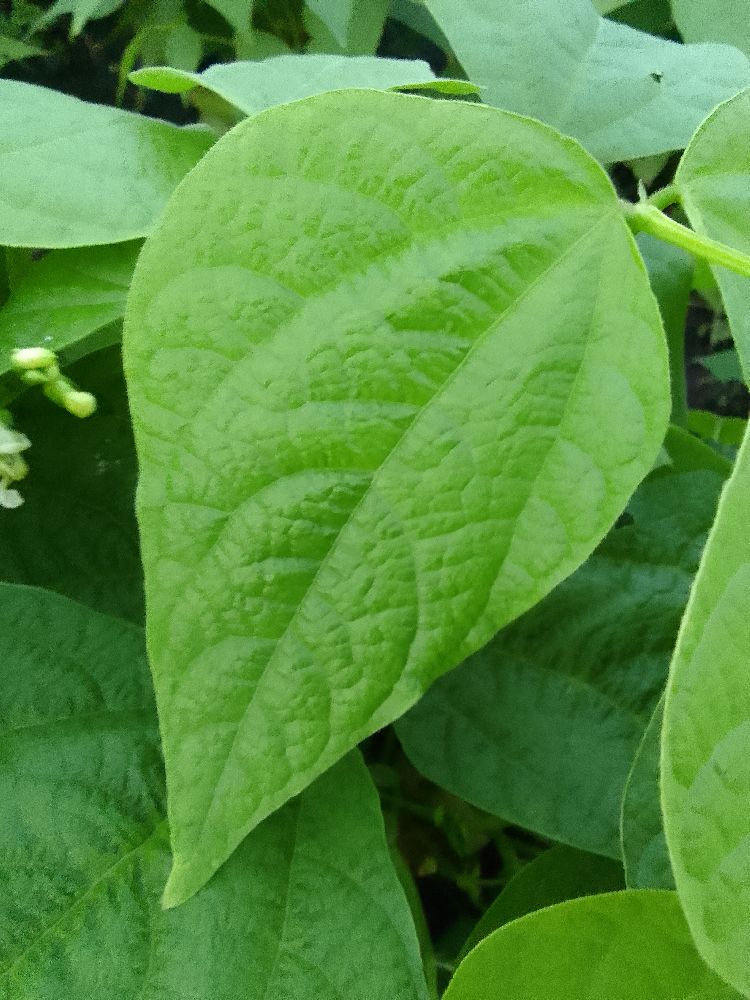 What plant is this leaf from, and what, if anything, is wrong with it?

common bean, healthy
